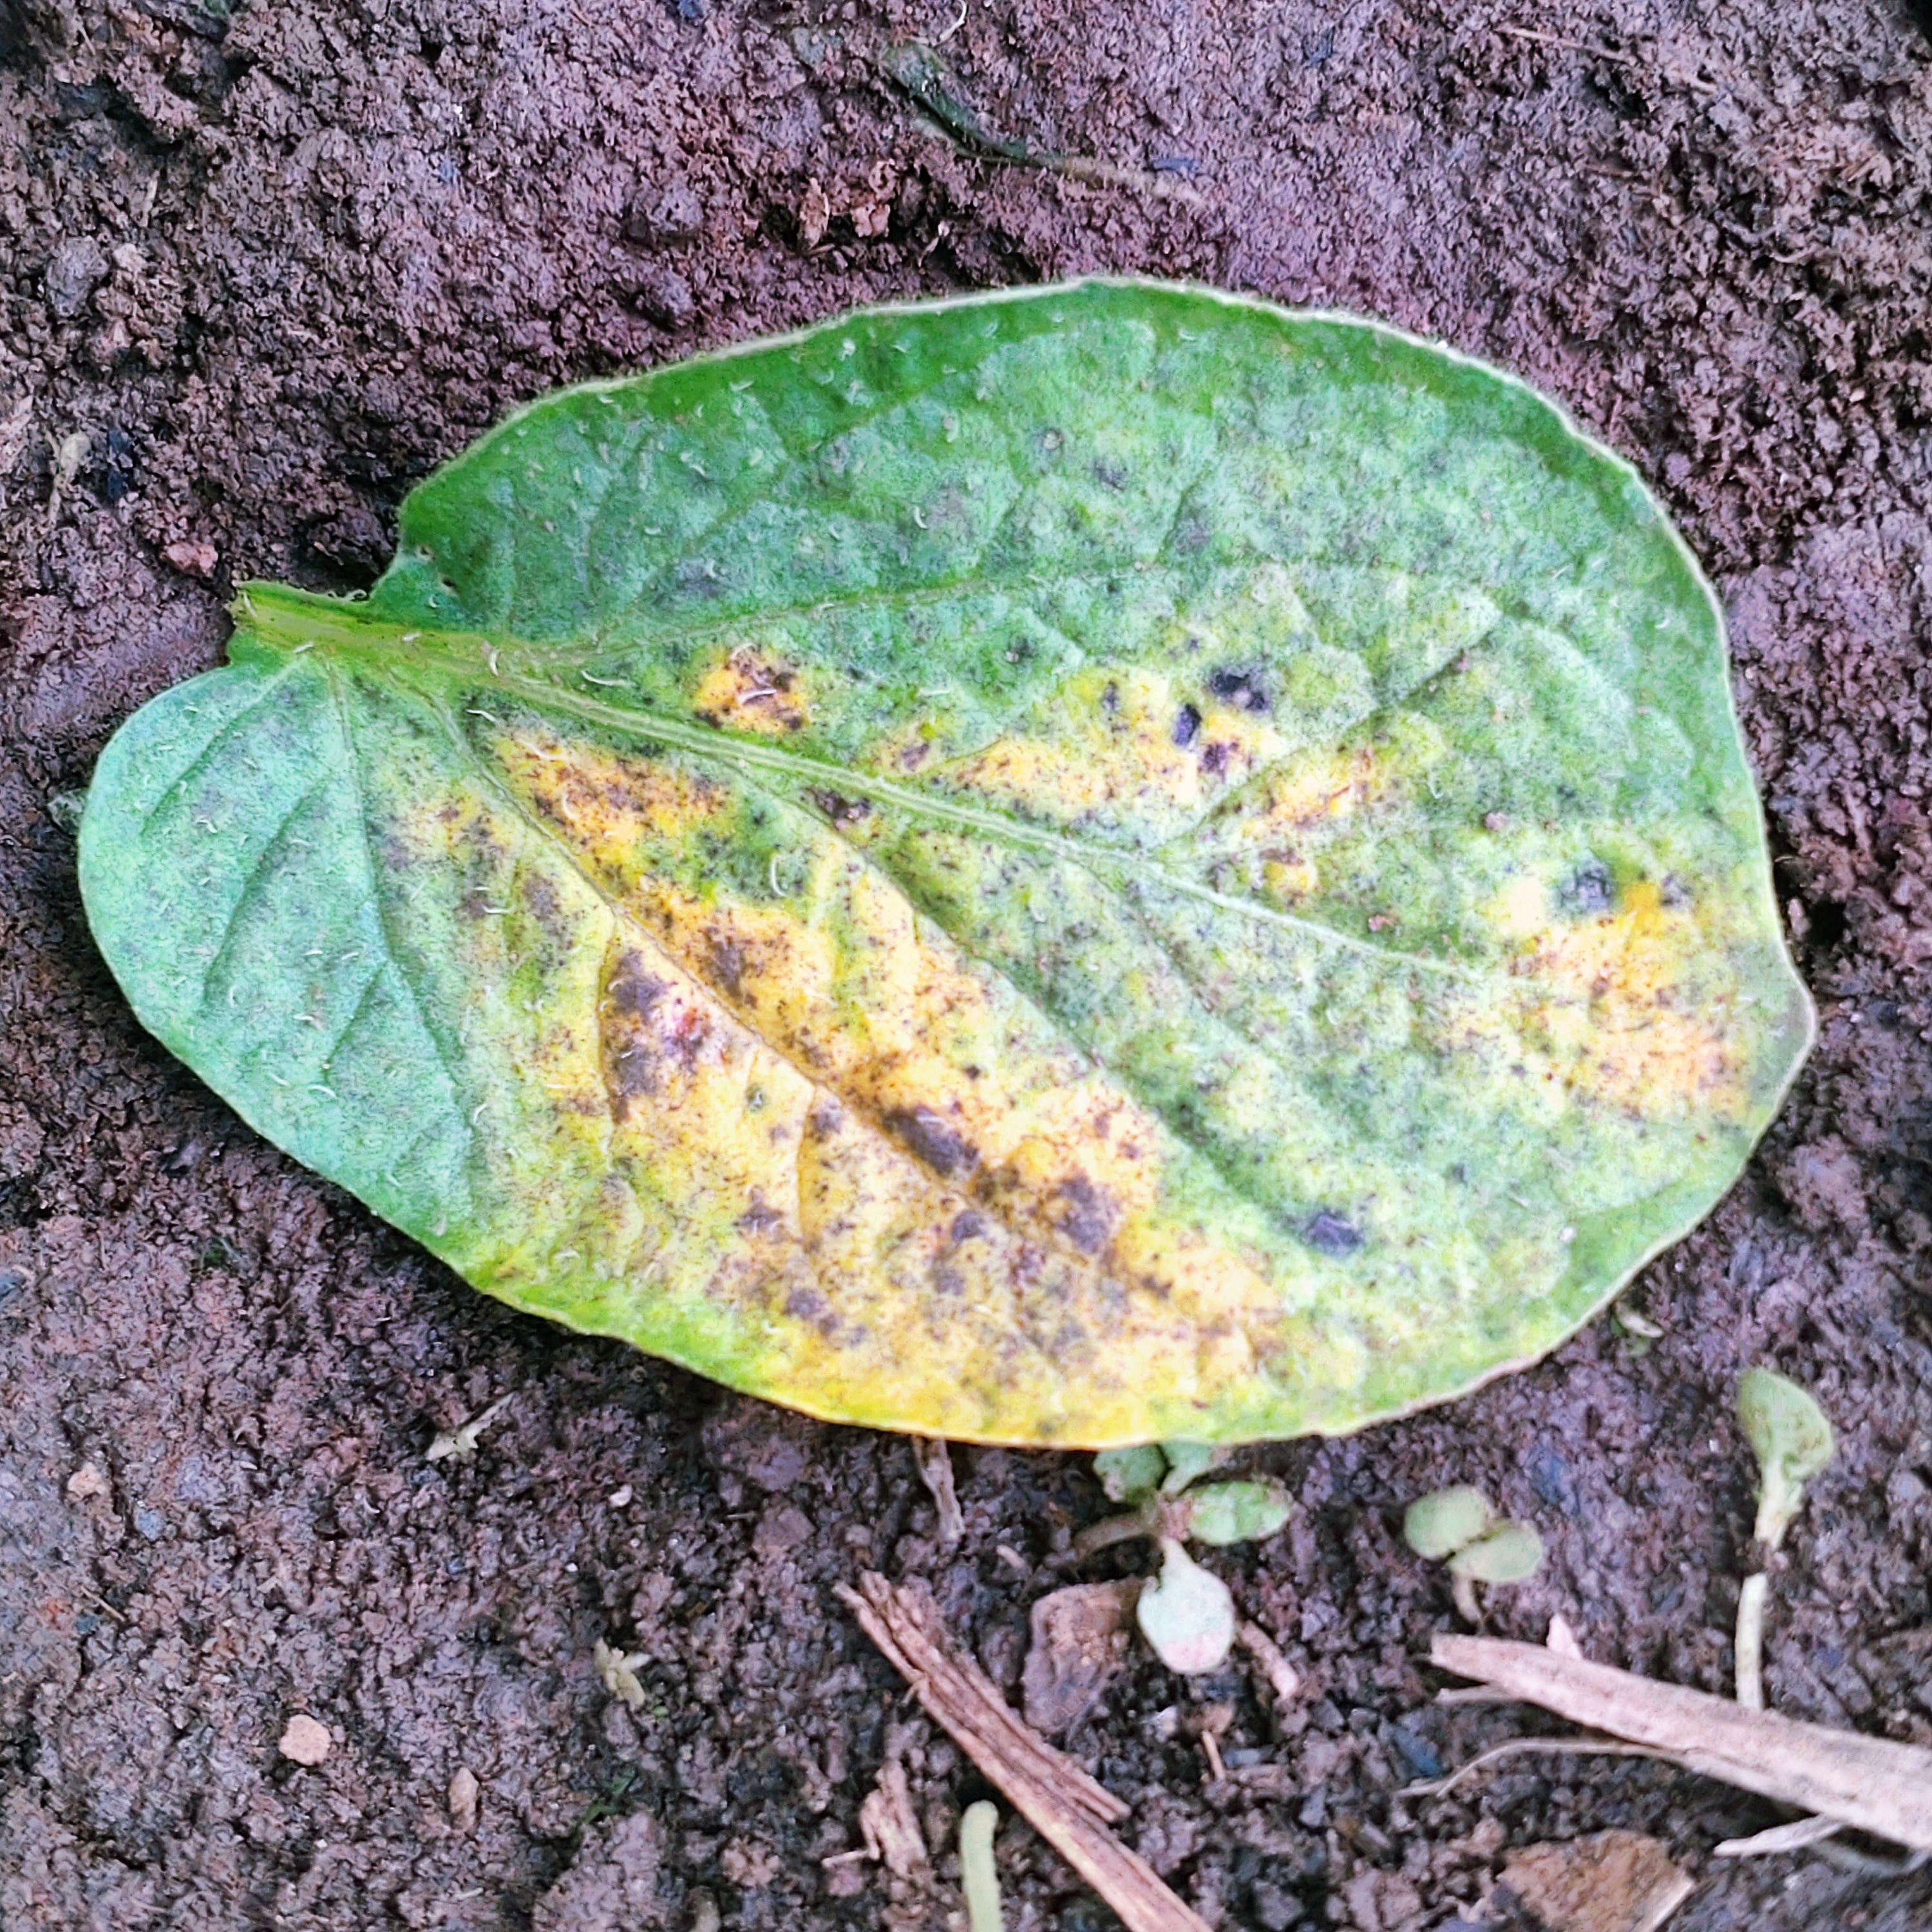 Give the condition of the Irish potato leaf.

late blight
